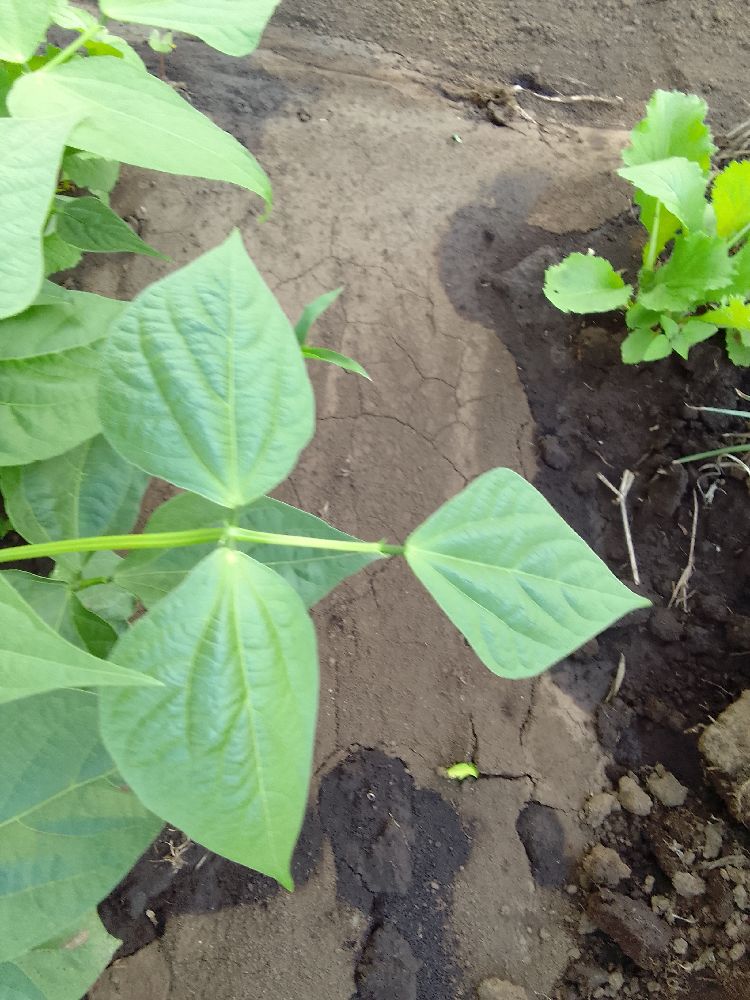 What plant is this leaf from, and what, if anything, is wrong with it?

common bean, healthy
